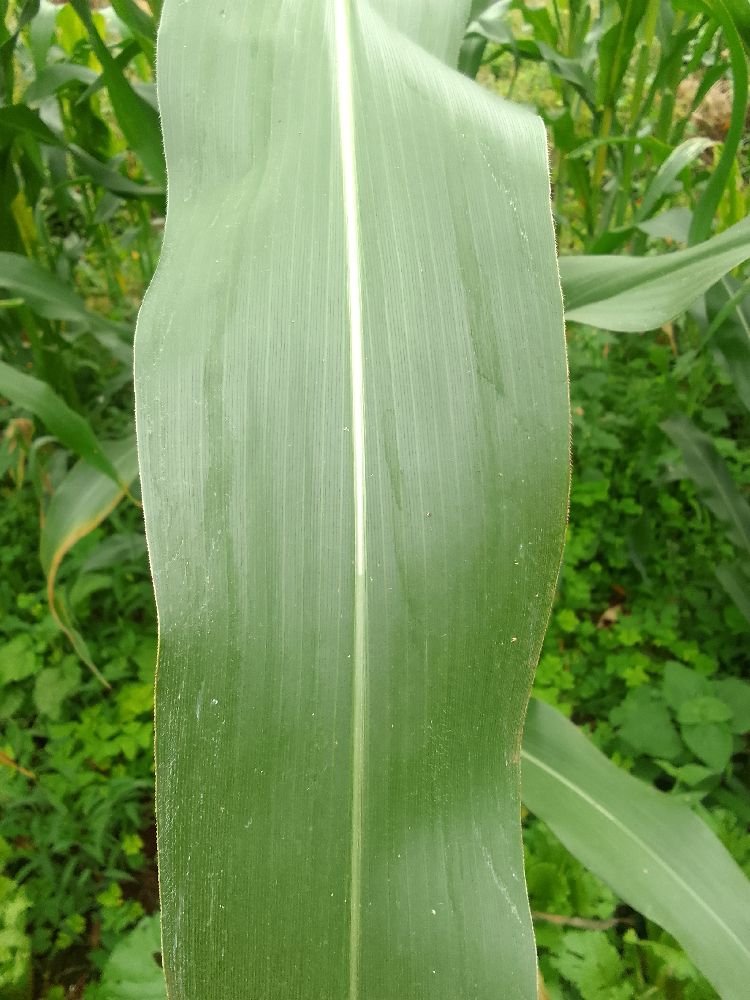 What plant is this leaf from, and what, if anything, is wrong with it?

maize, healthy
